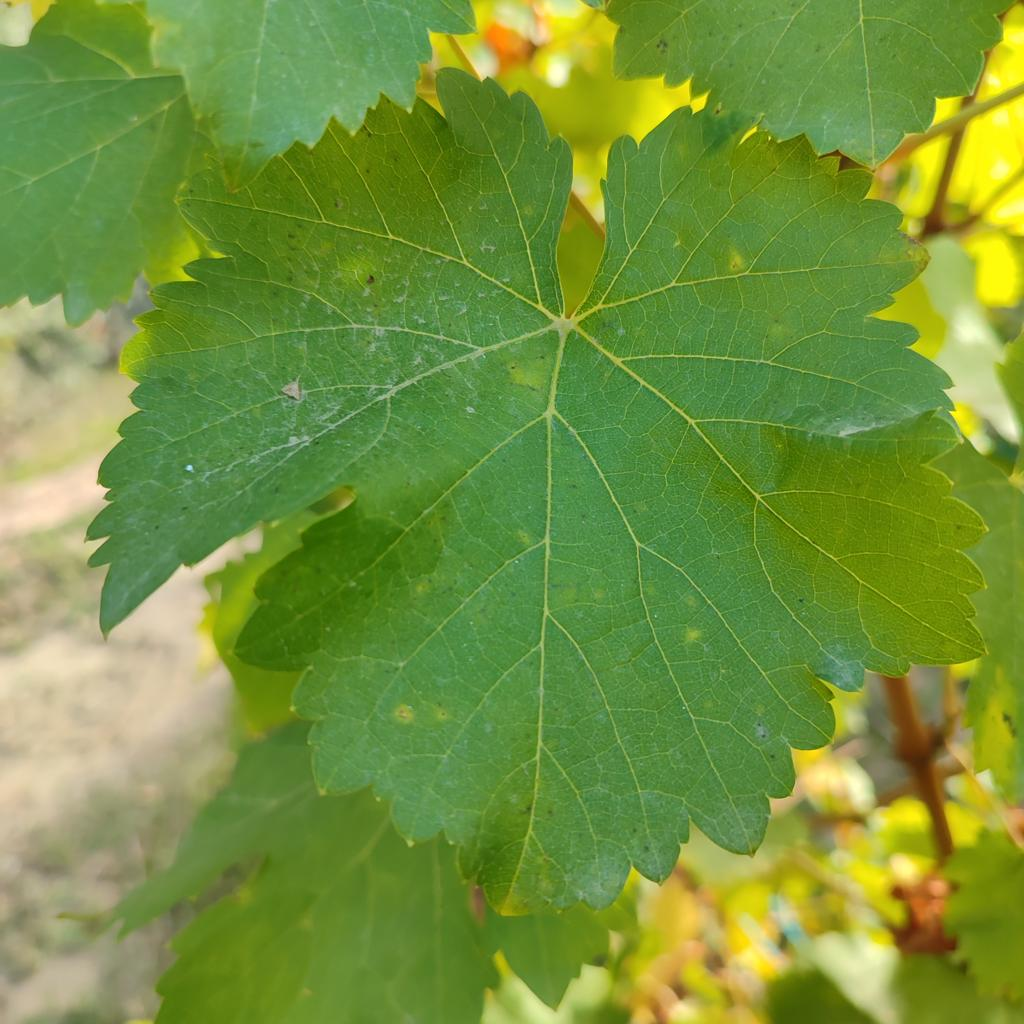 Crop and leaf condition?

grapevine, powdery mildew
